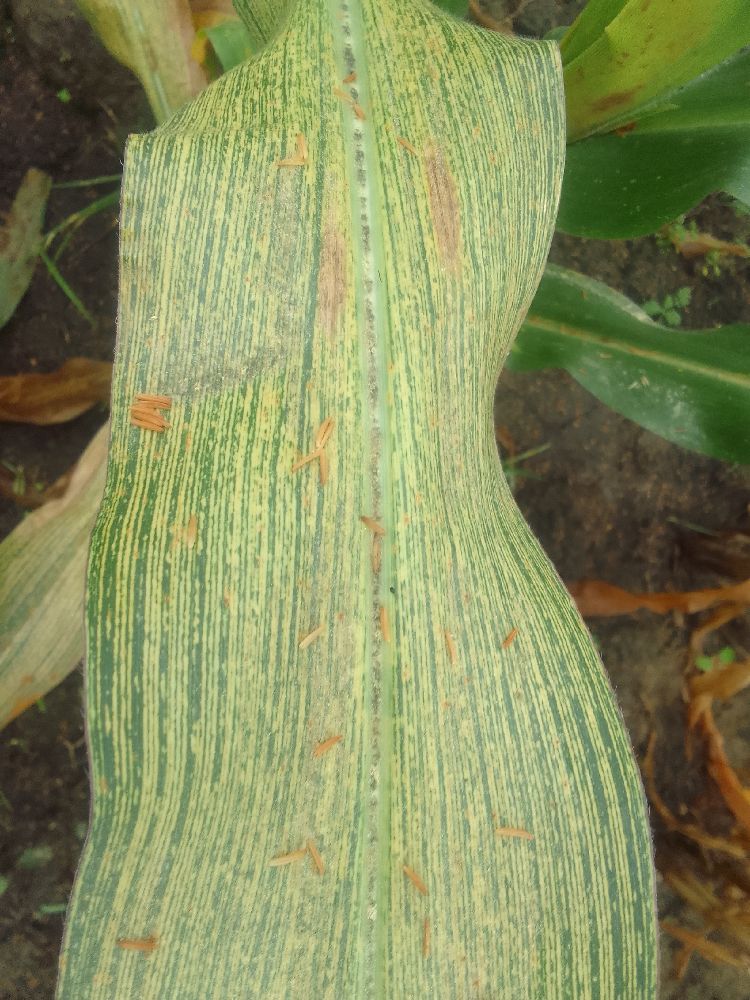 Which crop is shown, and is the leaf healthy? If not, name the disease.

maize, maize streak virus
